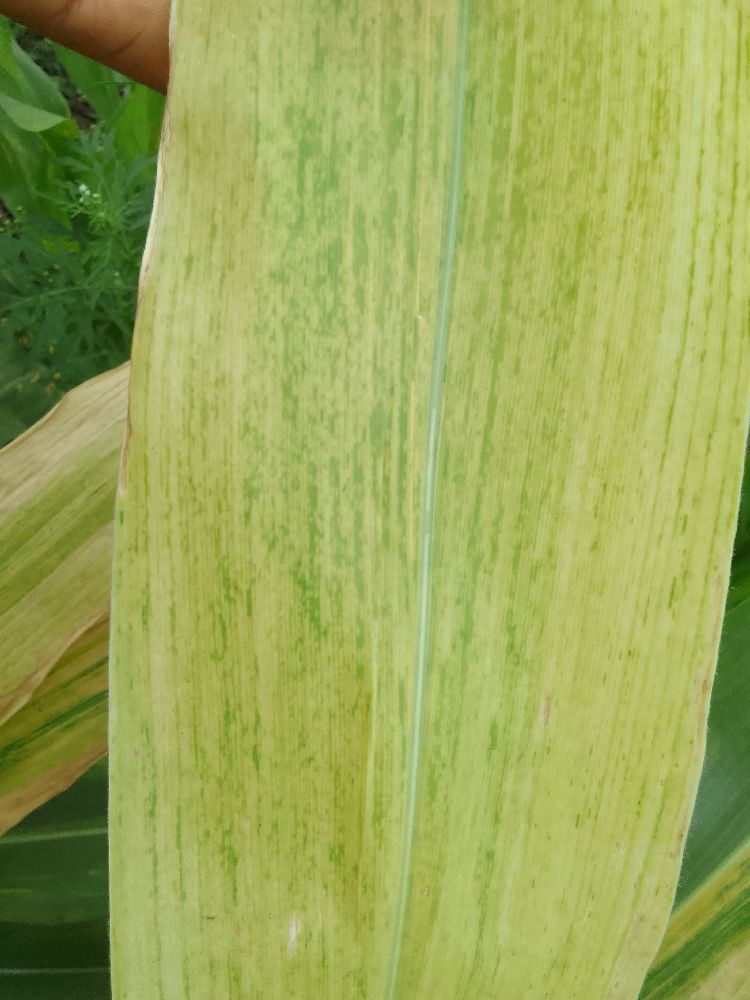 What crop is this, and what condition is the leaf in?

maize, maize lethal necrosis
